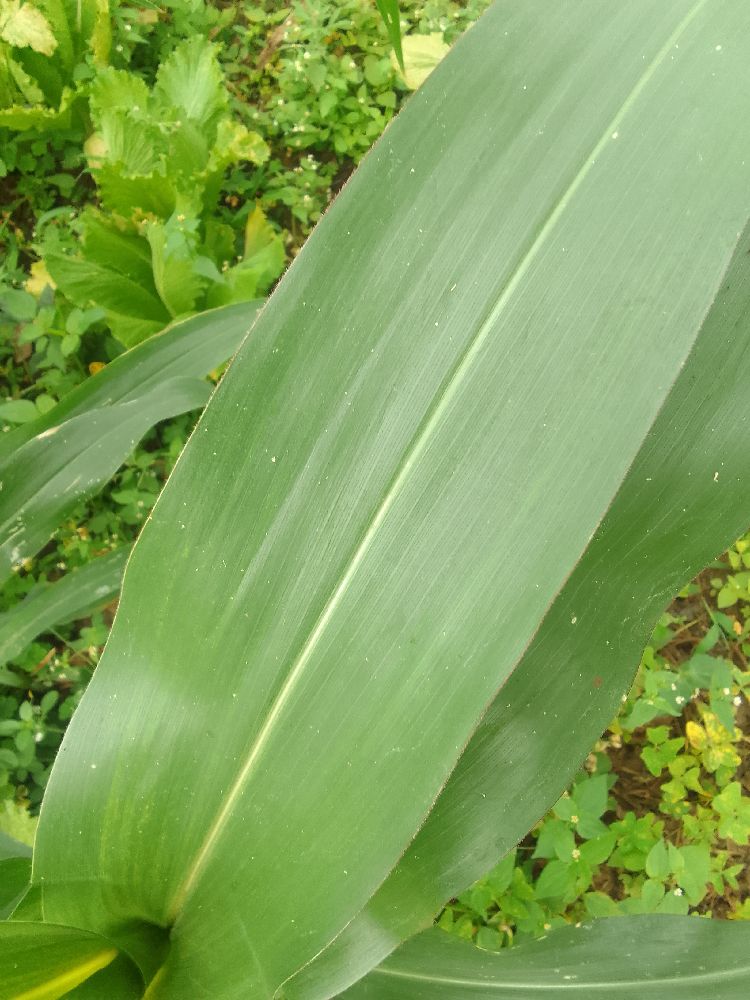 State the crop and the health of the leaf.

maize, healthy
